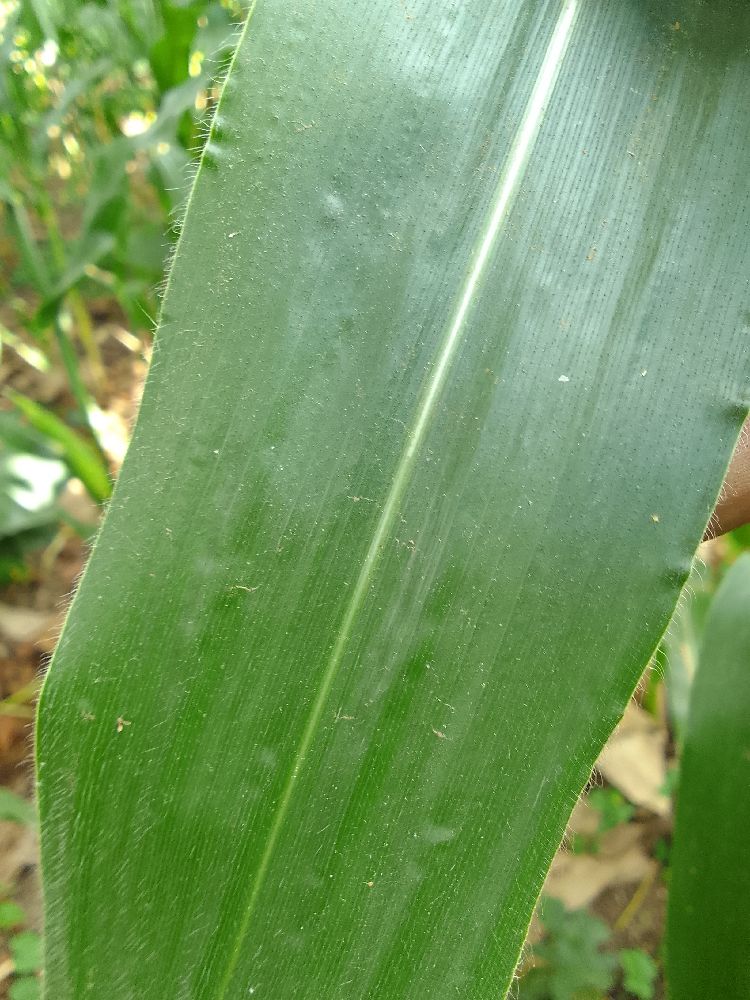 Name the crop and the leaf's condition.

maize, maize streak virus
